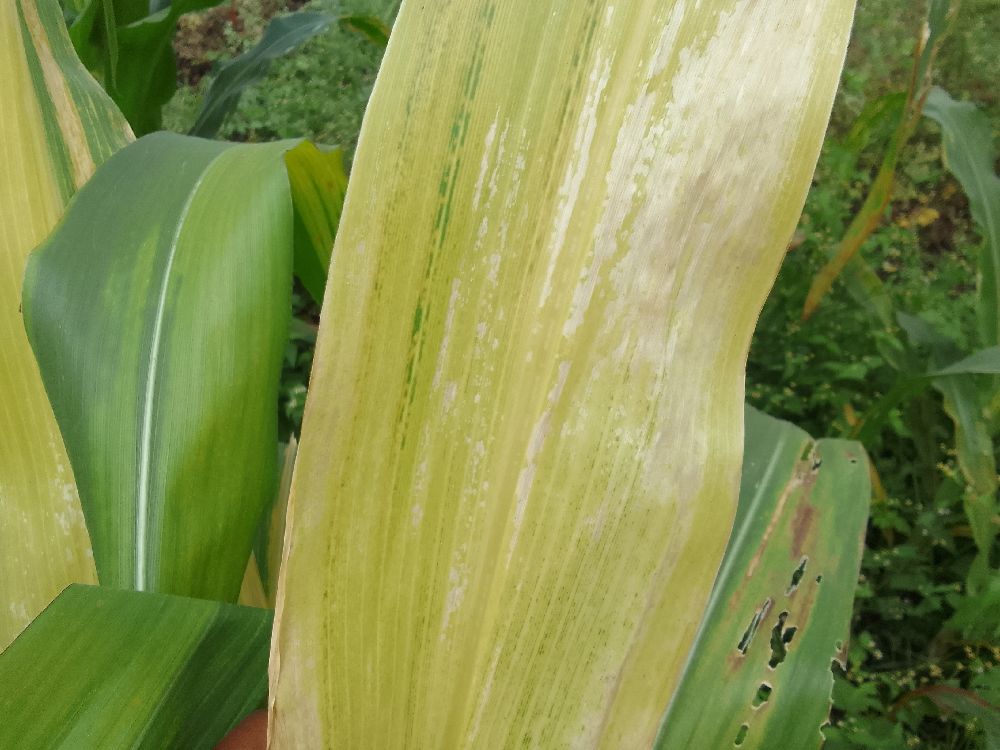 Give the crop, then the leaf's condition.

maize, maize lethal necrosis
